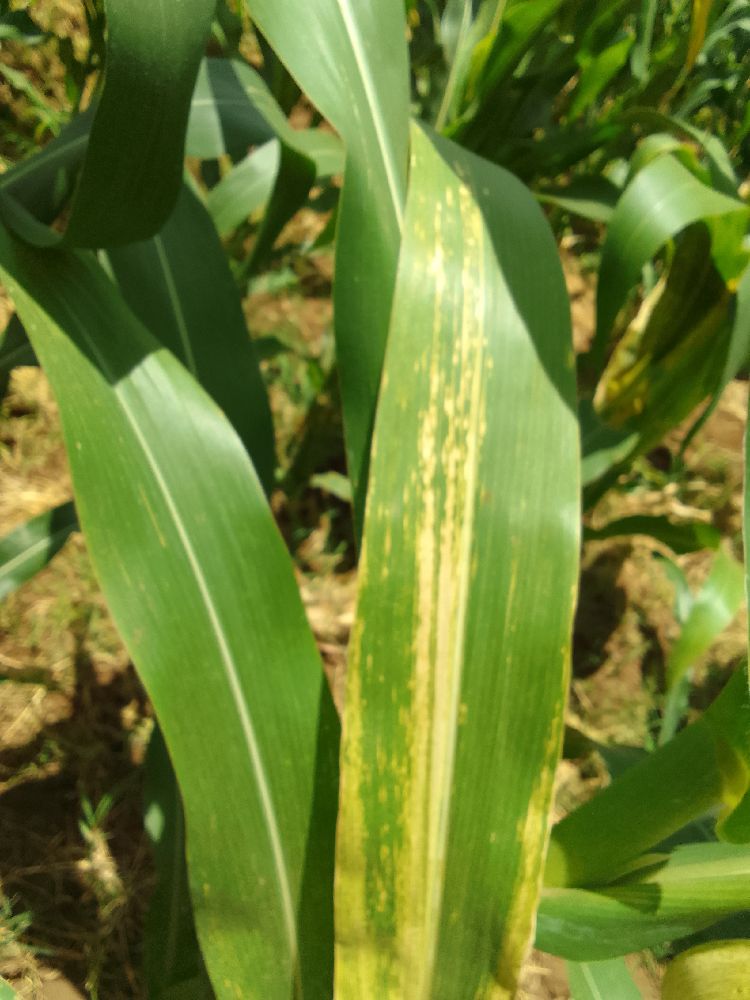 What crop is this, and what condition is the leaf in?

maize, maize lethal necrosis
